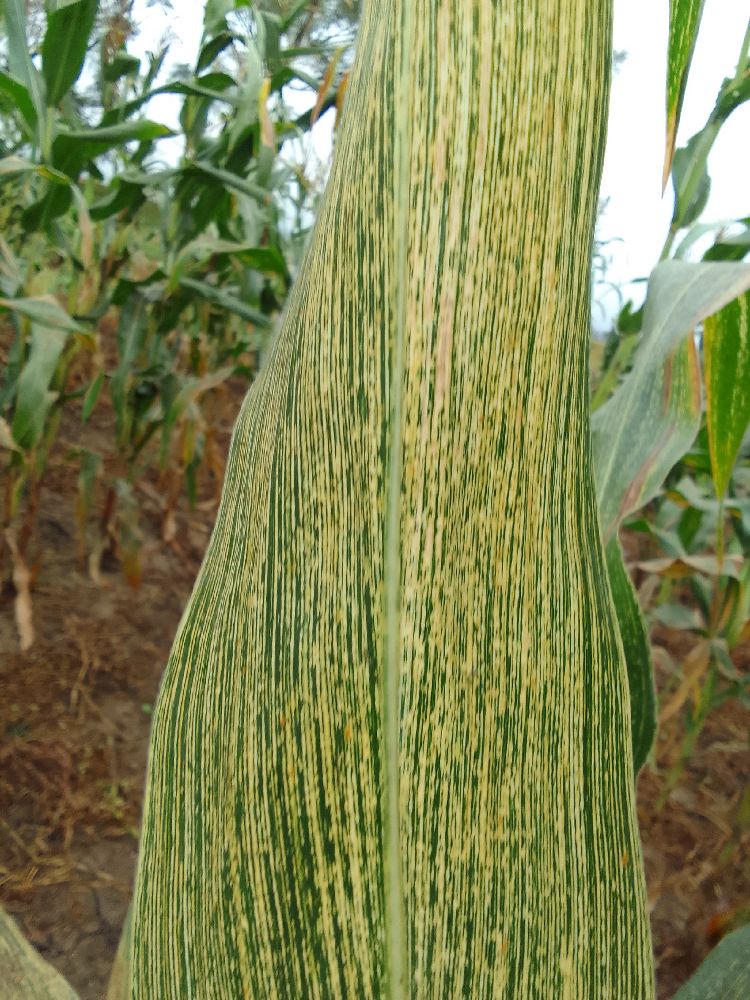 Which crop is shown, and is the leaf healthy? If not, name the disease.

maize, maize streak virus
